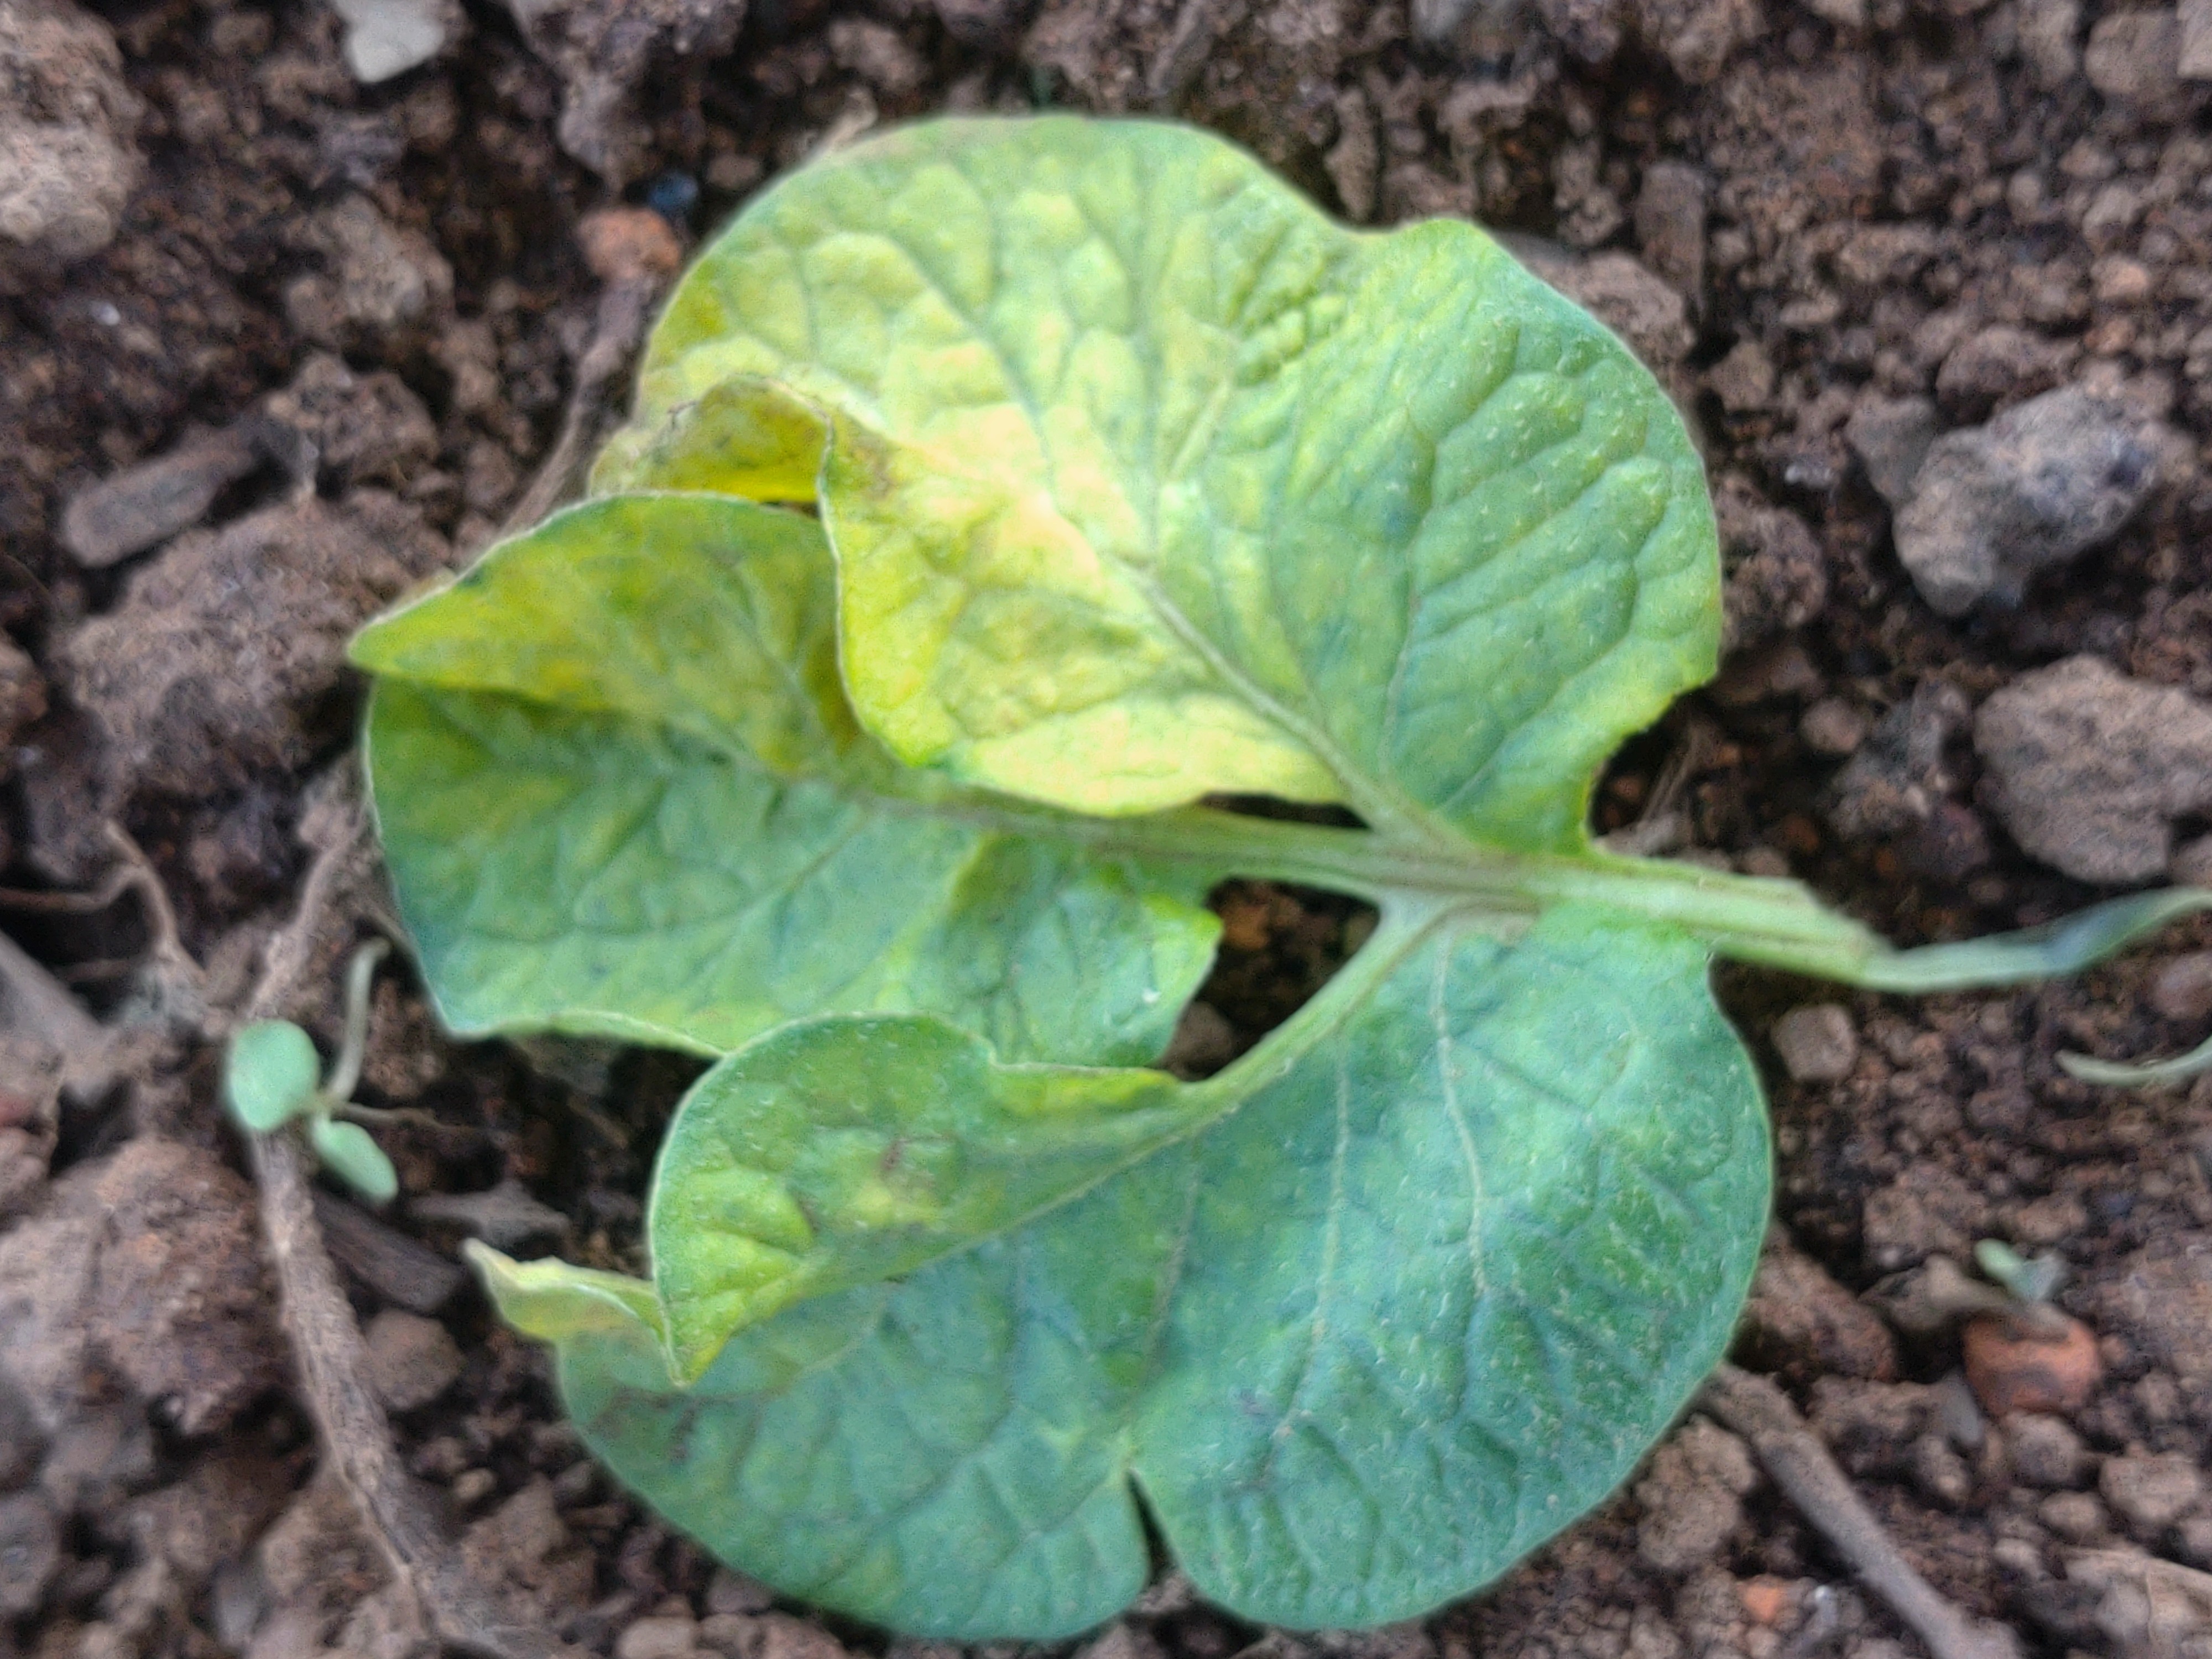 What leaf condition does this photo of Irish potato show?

late blight
